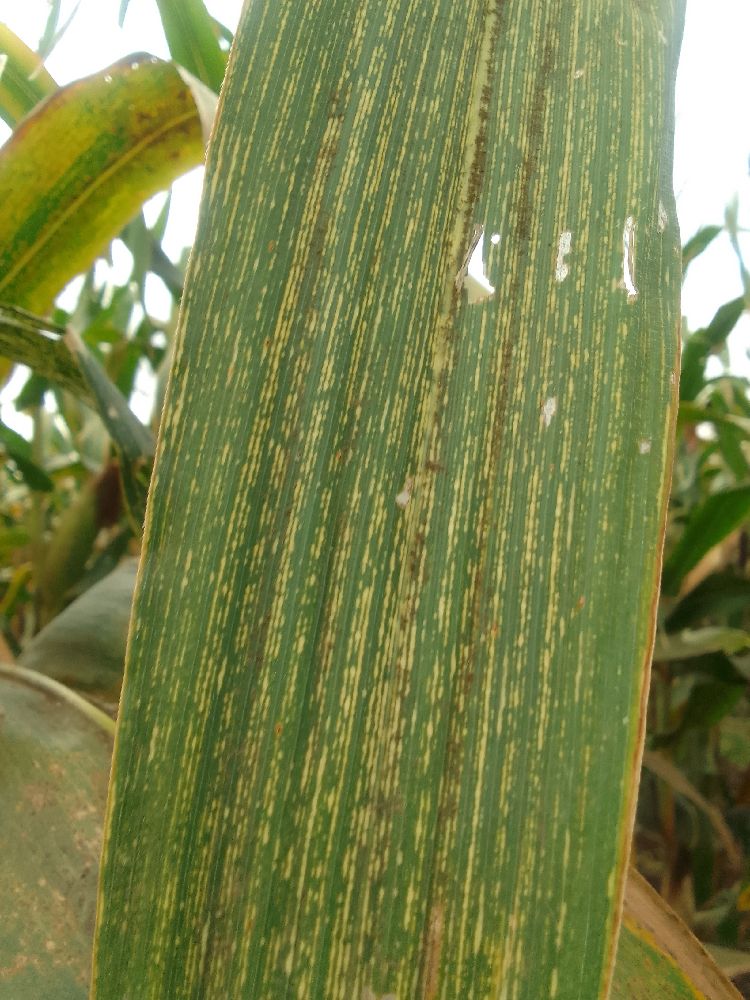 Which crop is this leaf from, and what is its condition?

maize, maize streak virus
